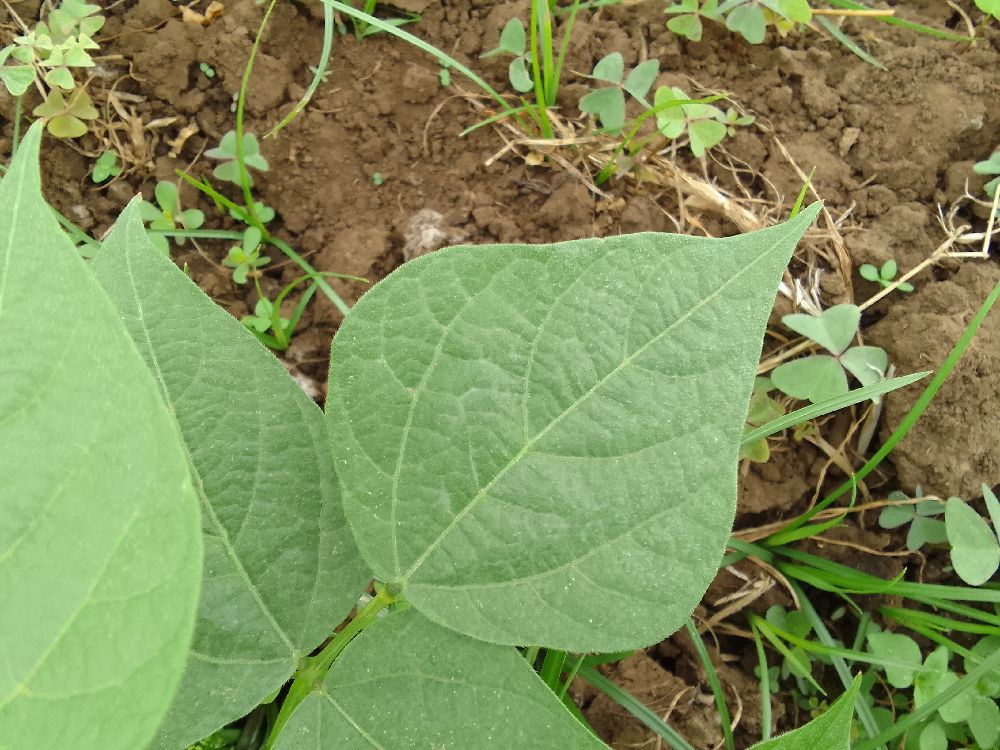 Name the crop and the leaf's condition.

common bean, healthy
